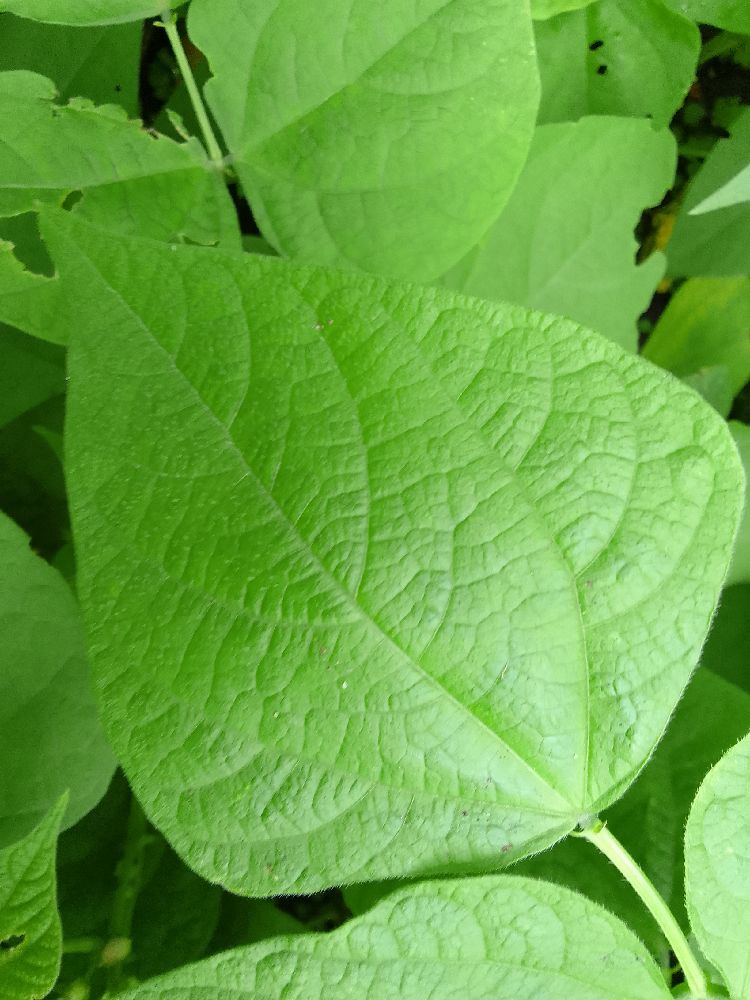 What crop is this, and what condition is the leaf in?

common bean, healthy
